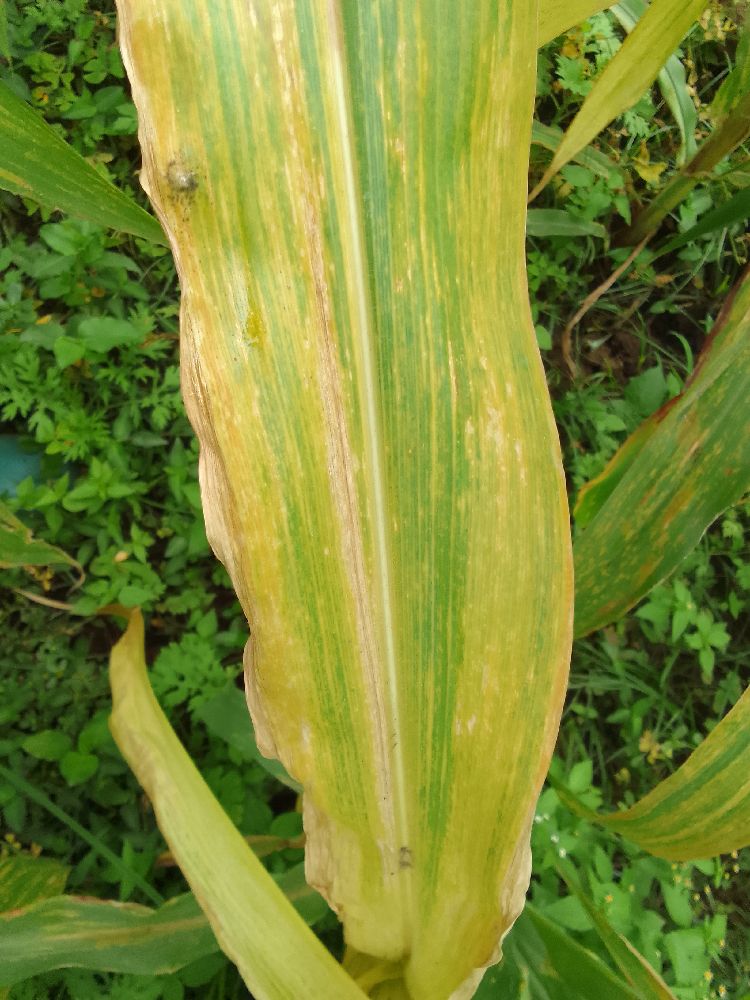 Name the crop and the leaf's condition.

maize, maize lethal necrosis
